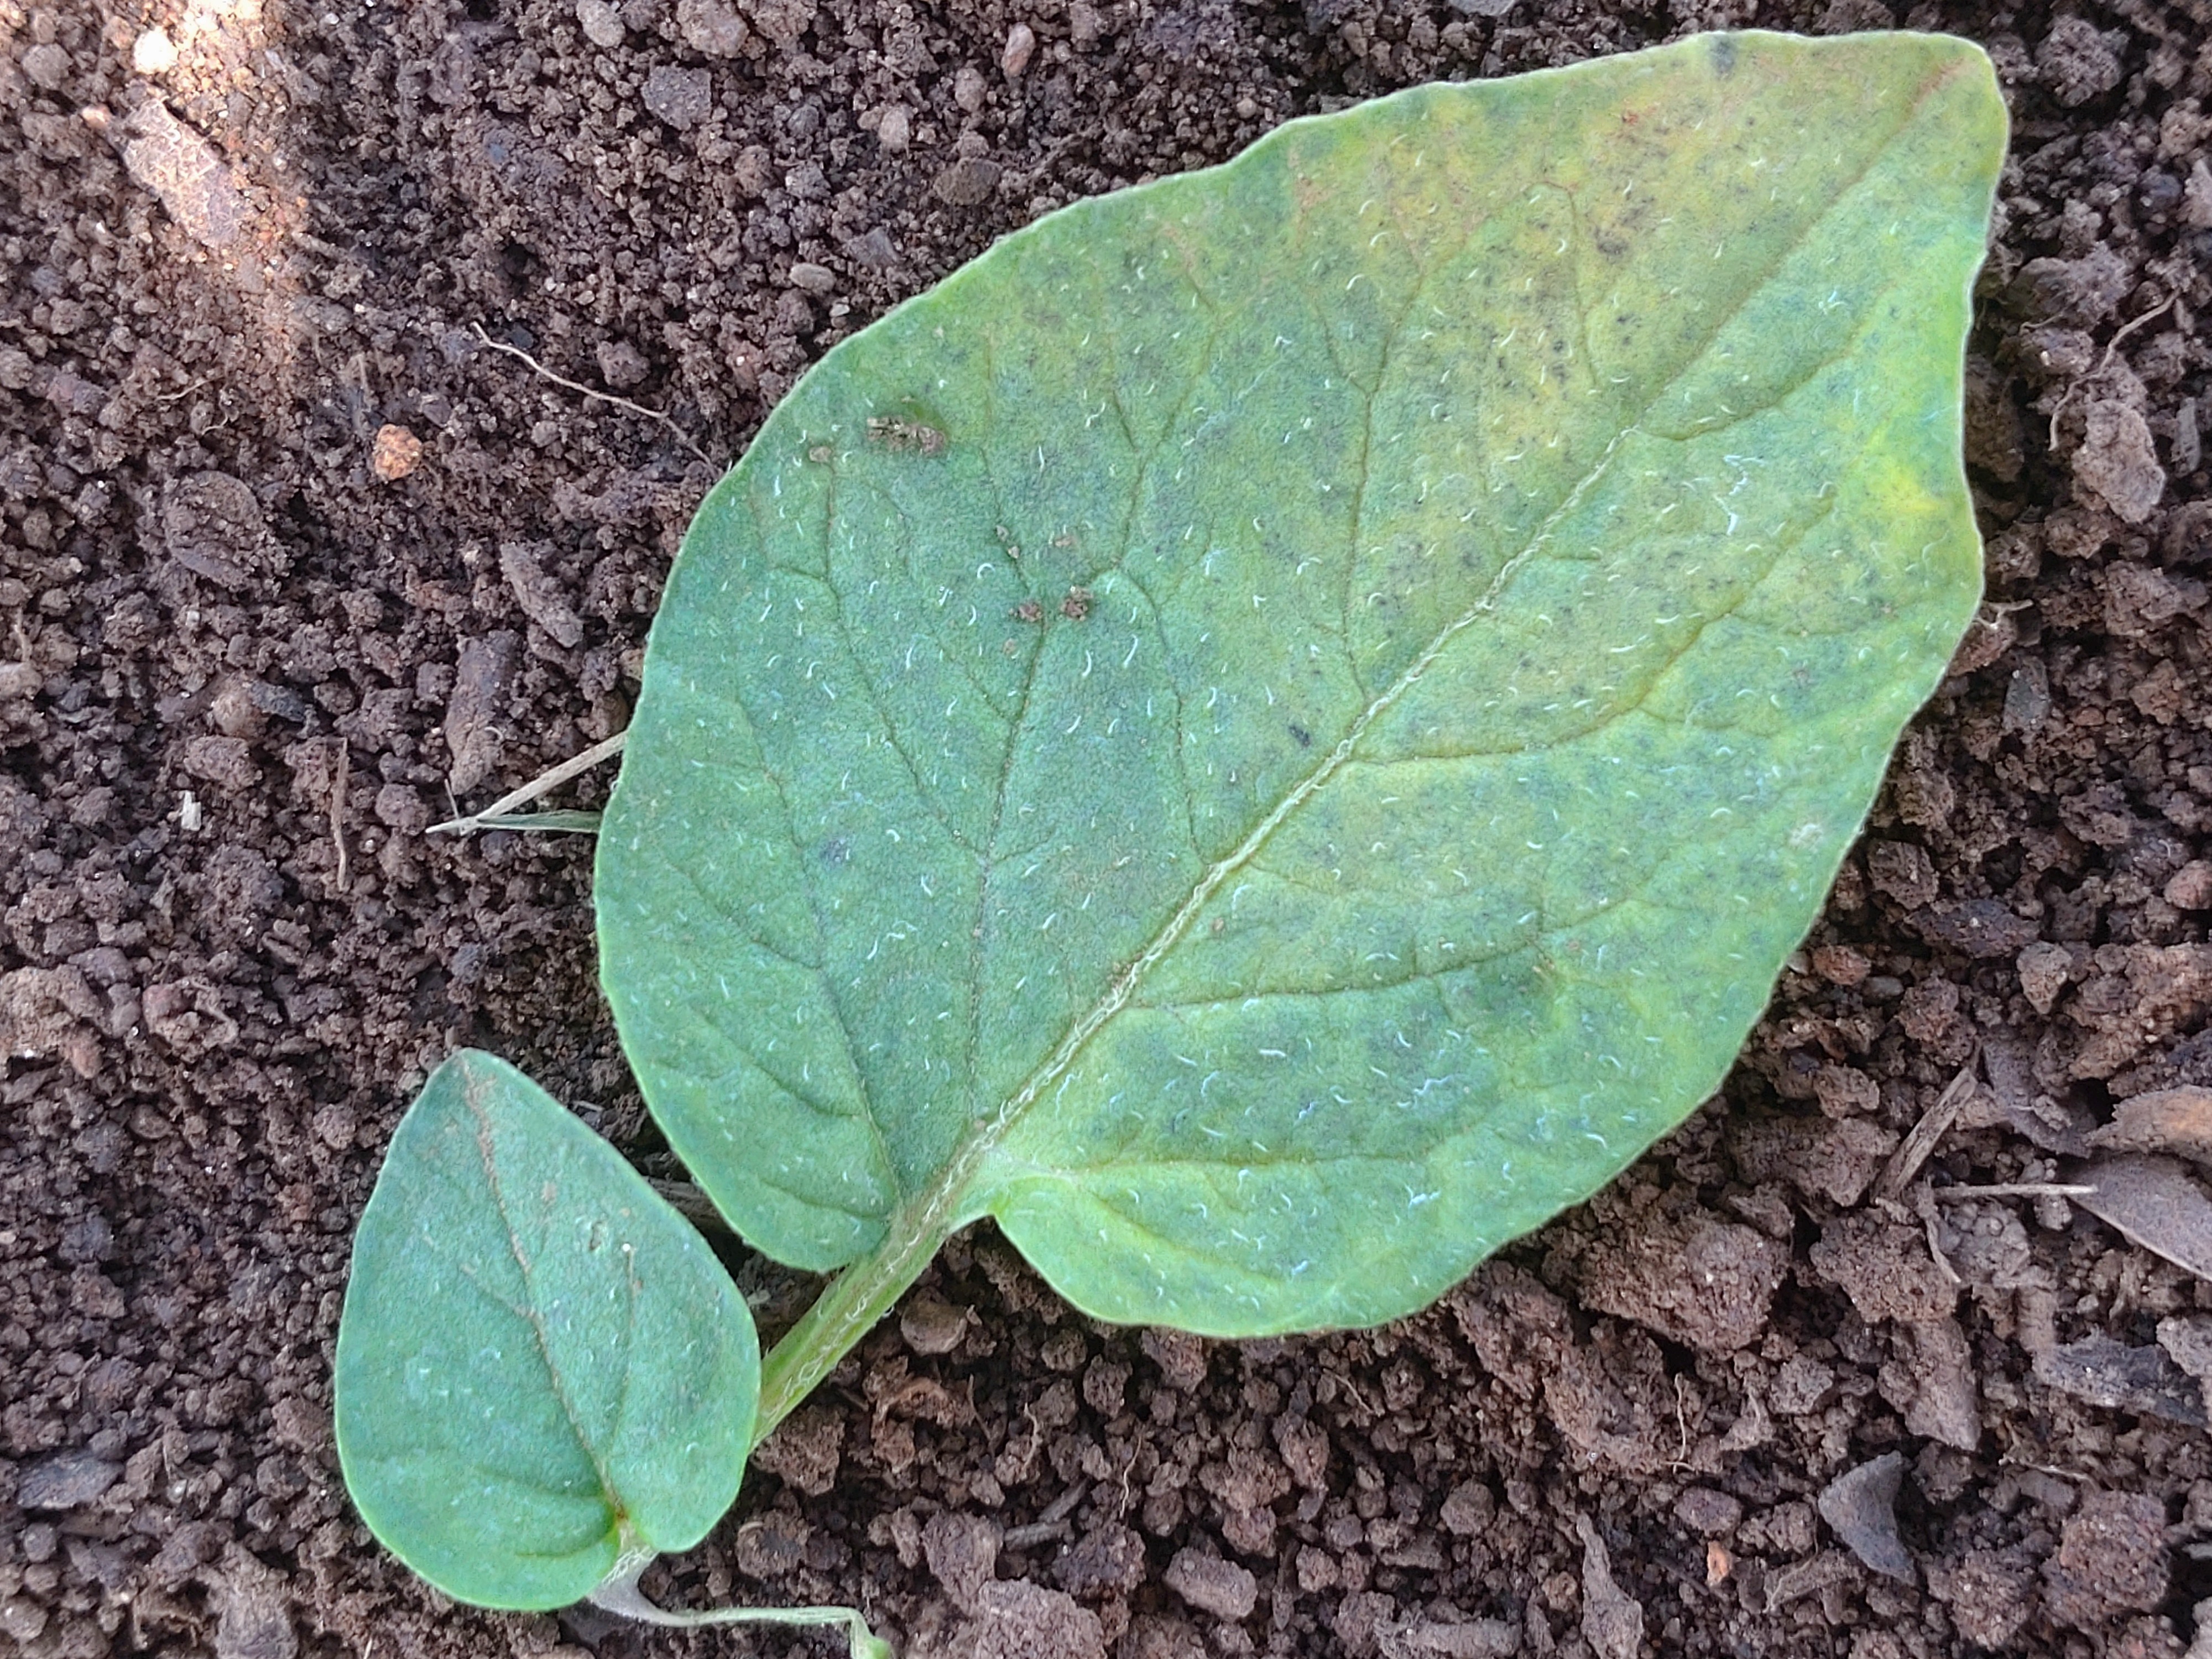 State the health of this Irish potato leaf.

late blight
